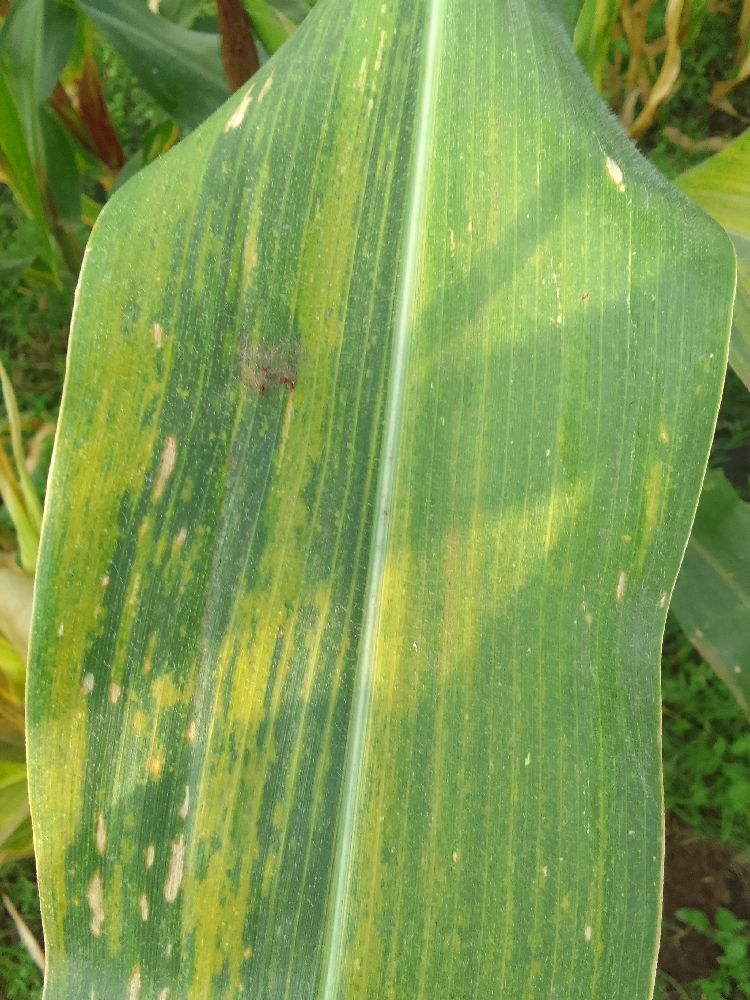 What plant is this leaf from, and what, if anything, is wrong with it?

maize, maize lethal necrosis
